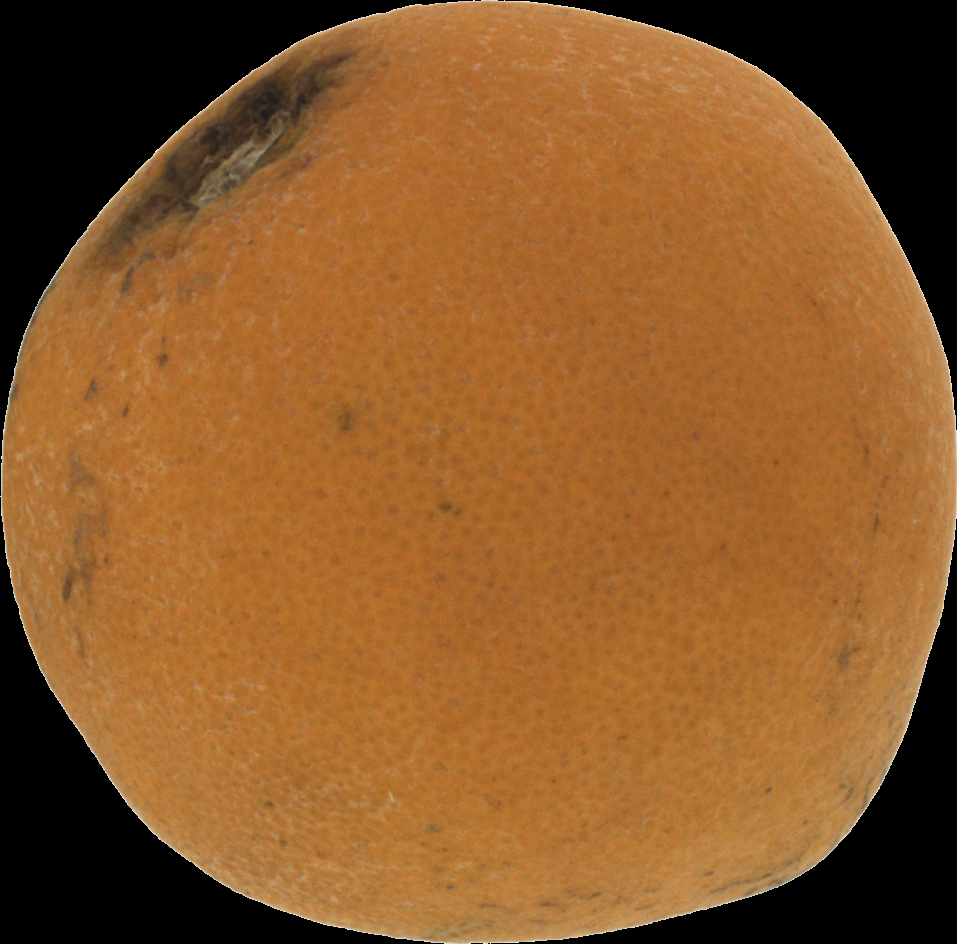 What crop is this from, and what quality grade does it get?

orange, bad
